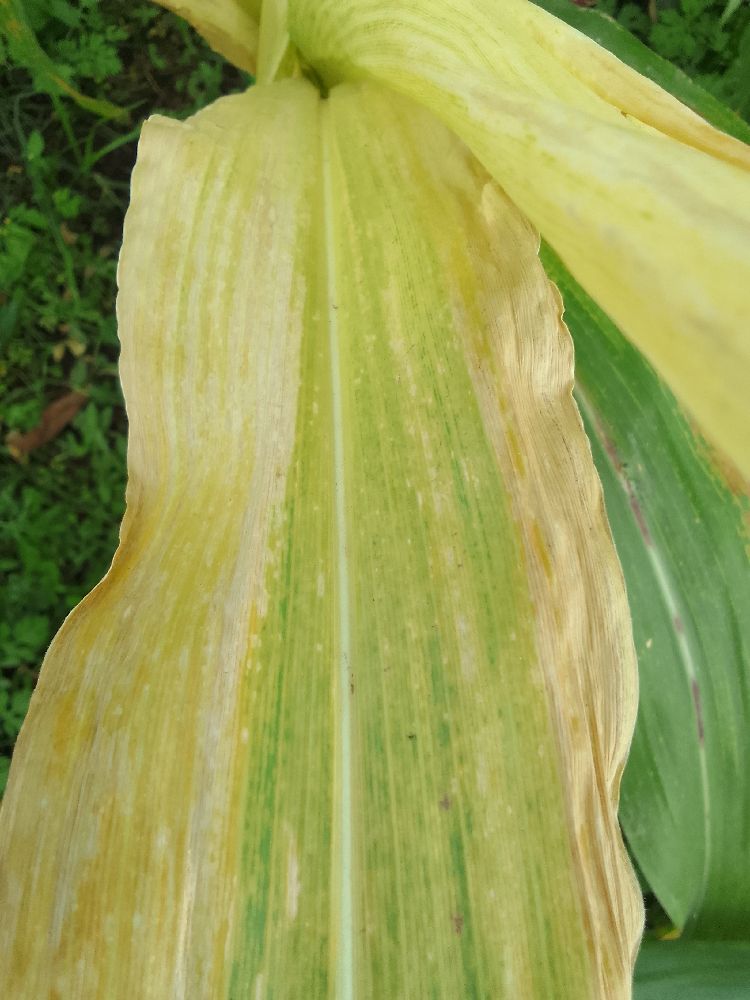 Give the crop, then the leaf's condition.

maize, maize lethal necrosis
